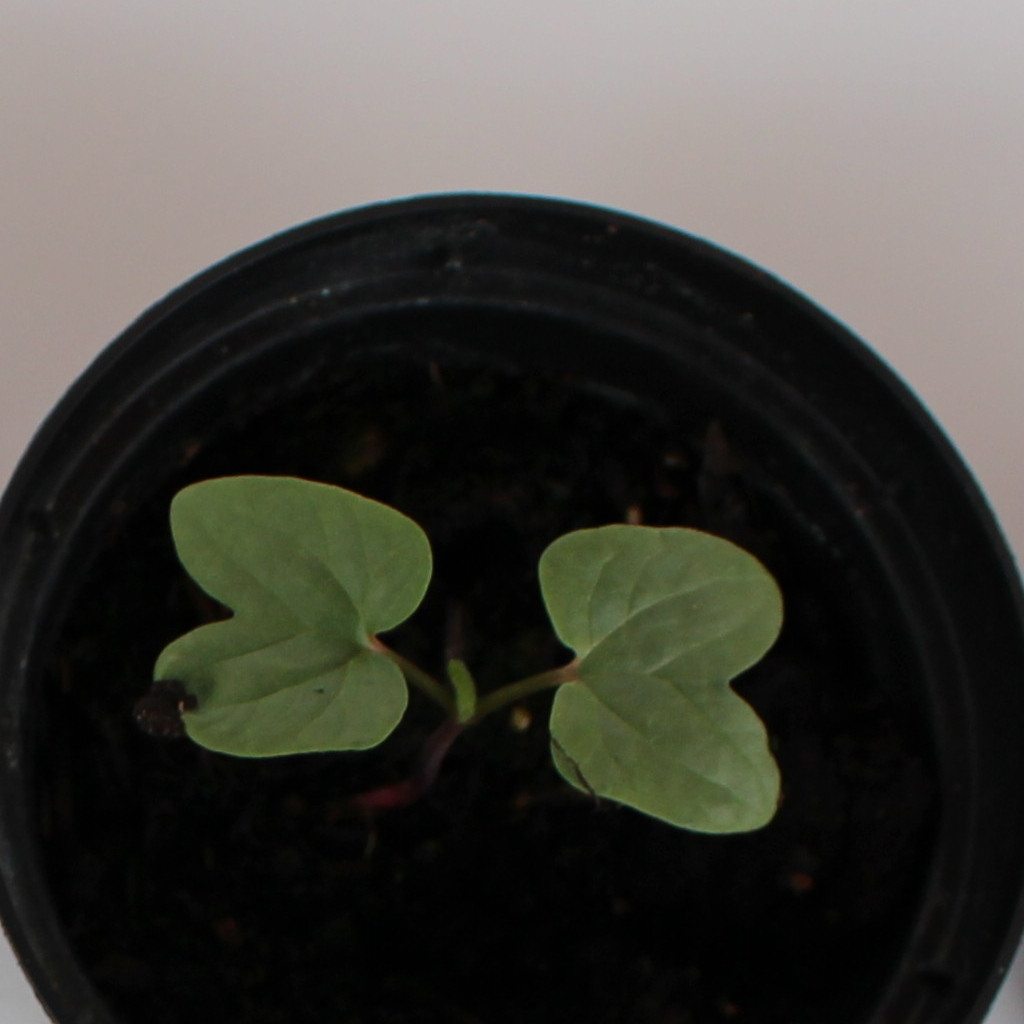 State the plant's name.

Convolvulus arvensis
